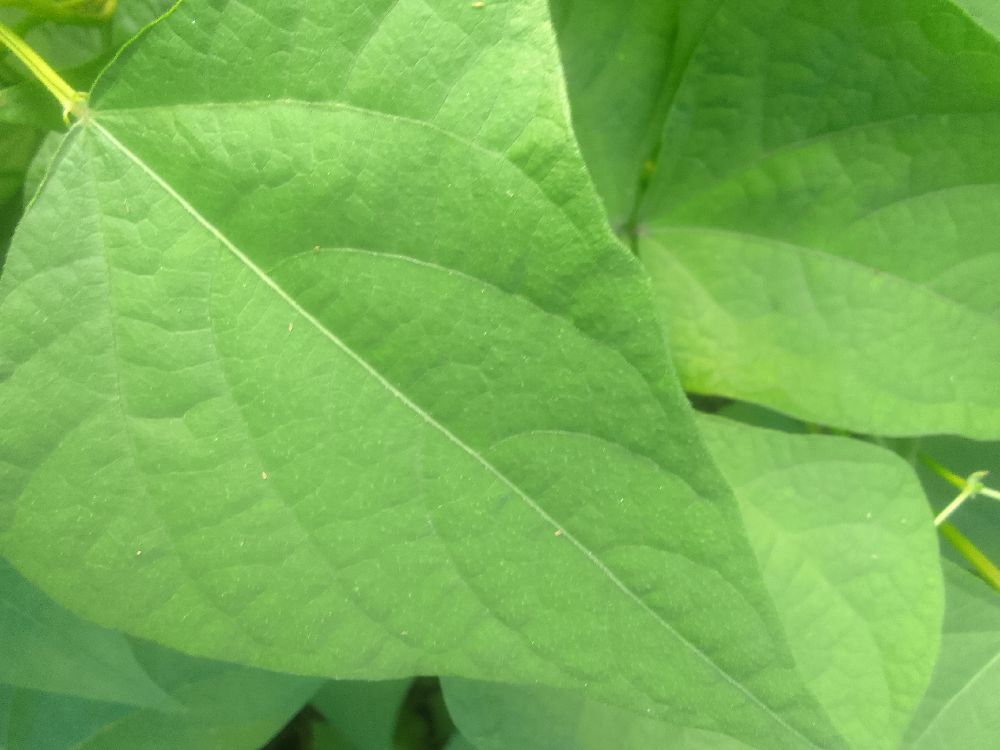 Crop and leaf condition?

common bean, healthy
